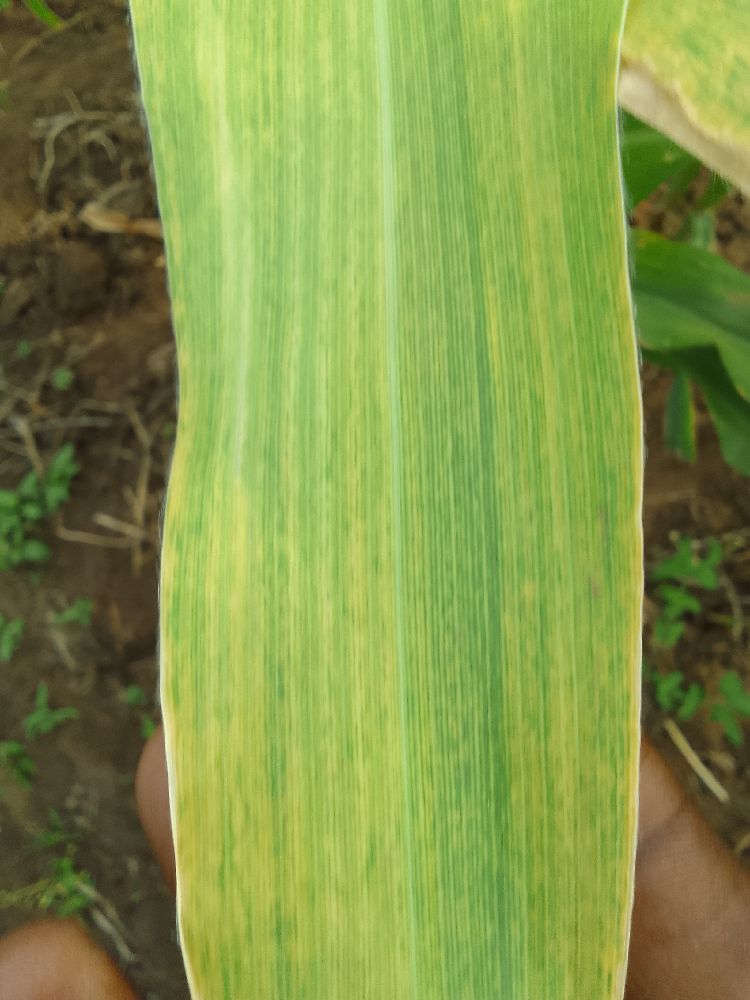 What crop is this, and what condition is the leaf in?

maize, maize lethal necrosis
